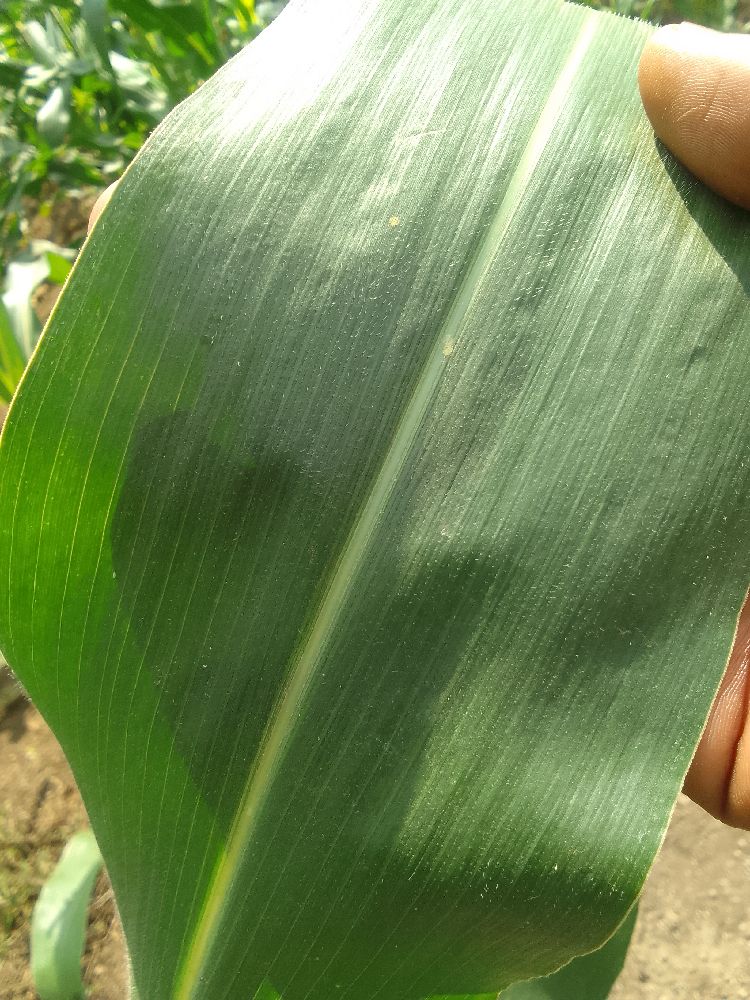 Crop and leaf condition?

maize, healthy
